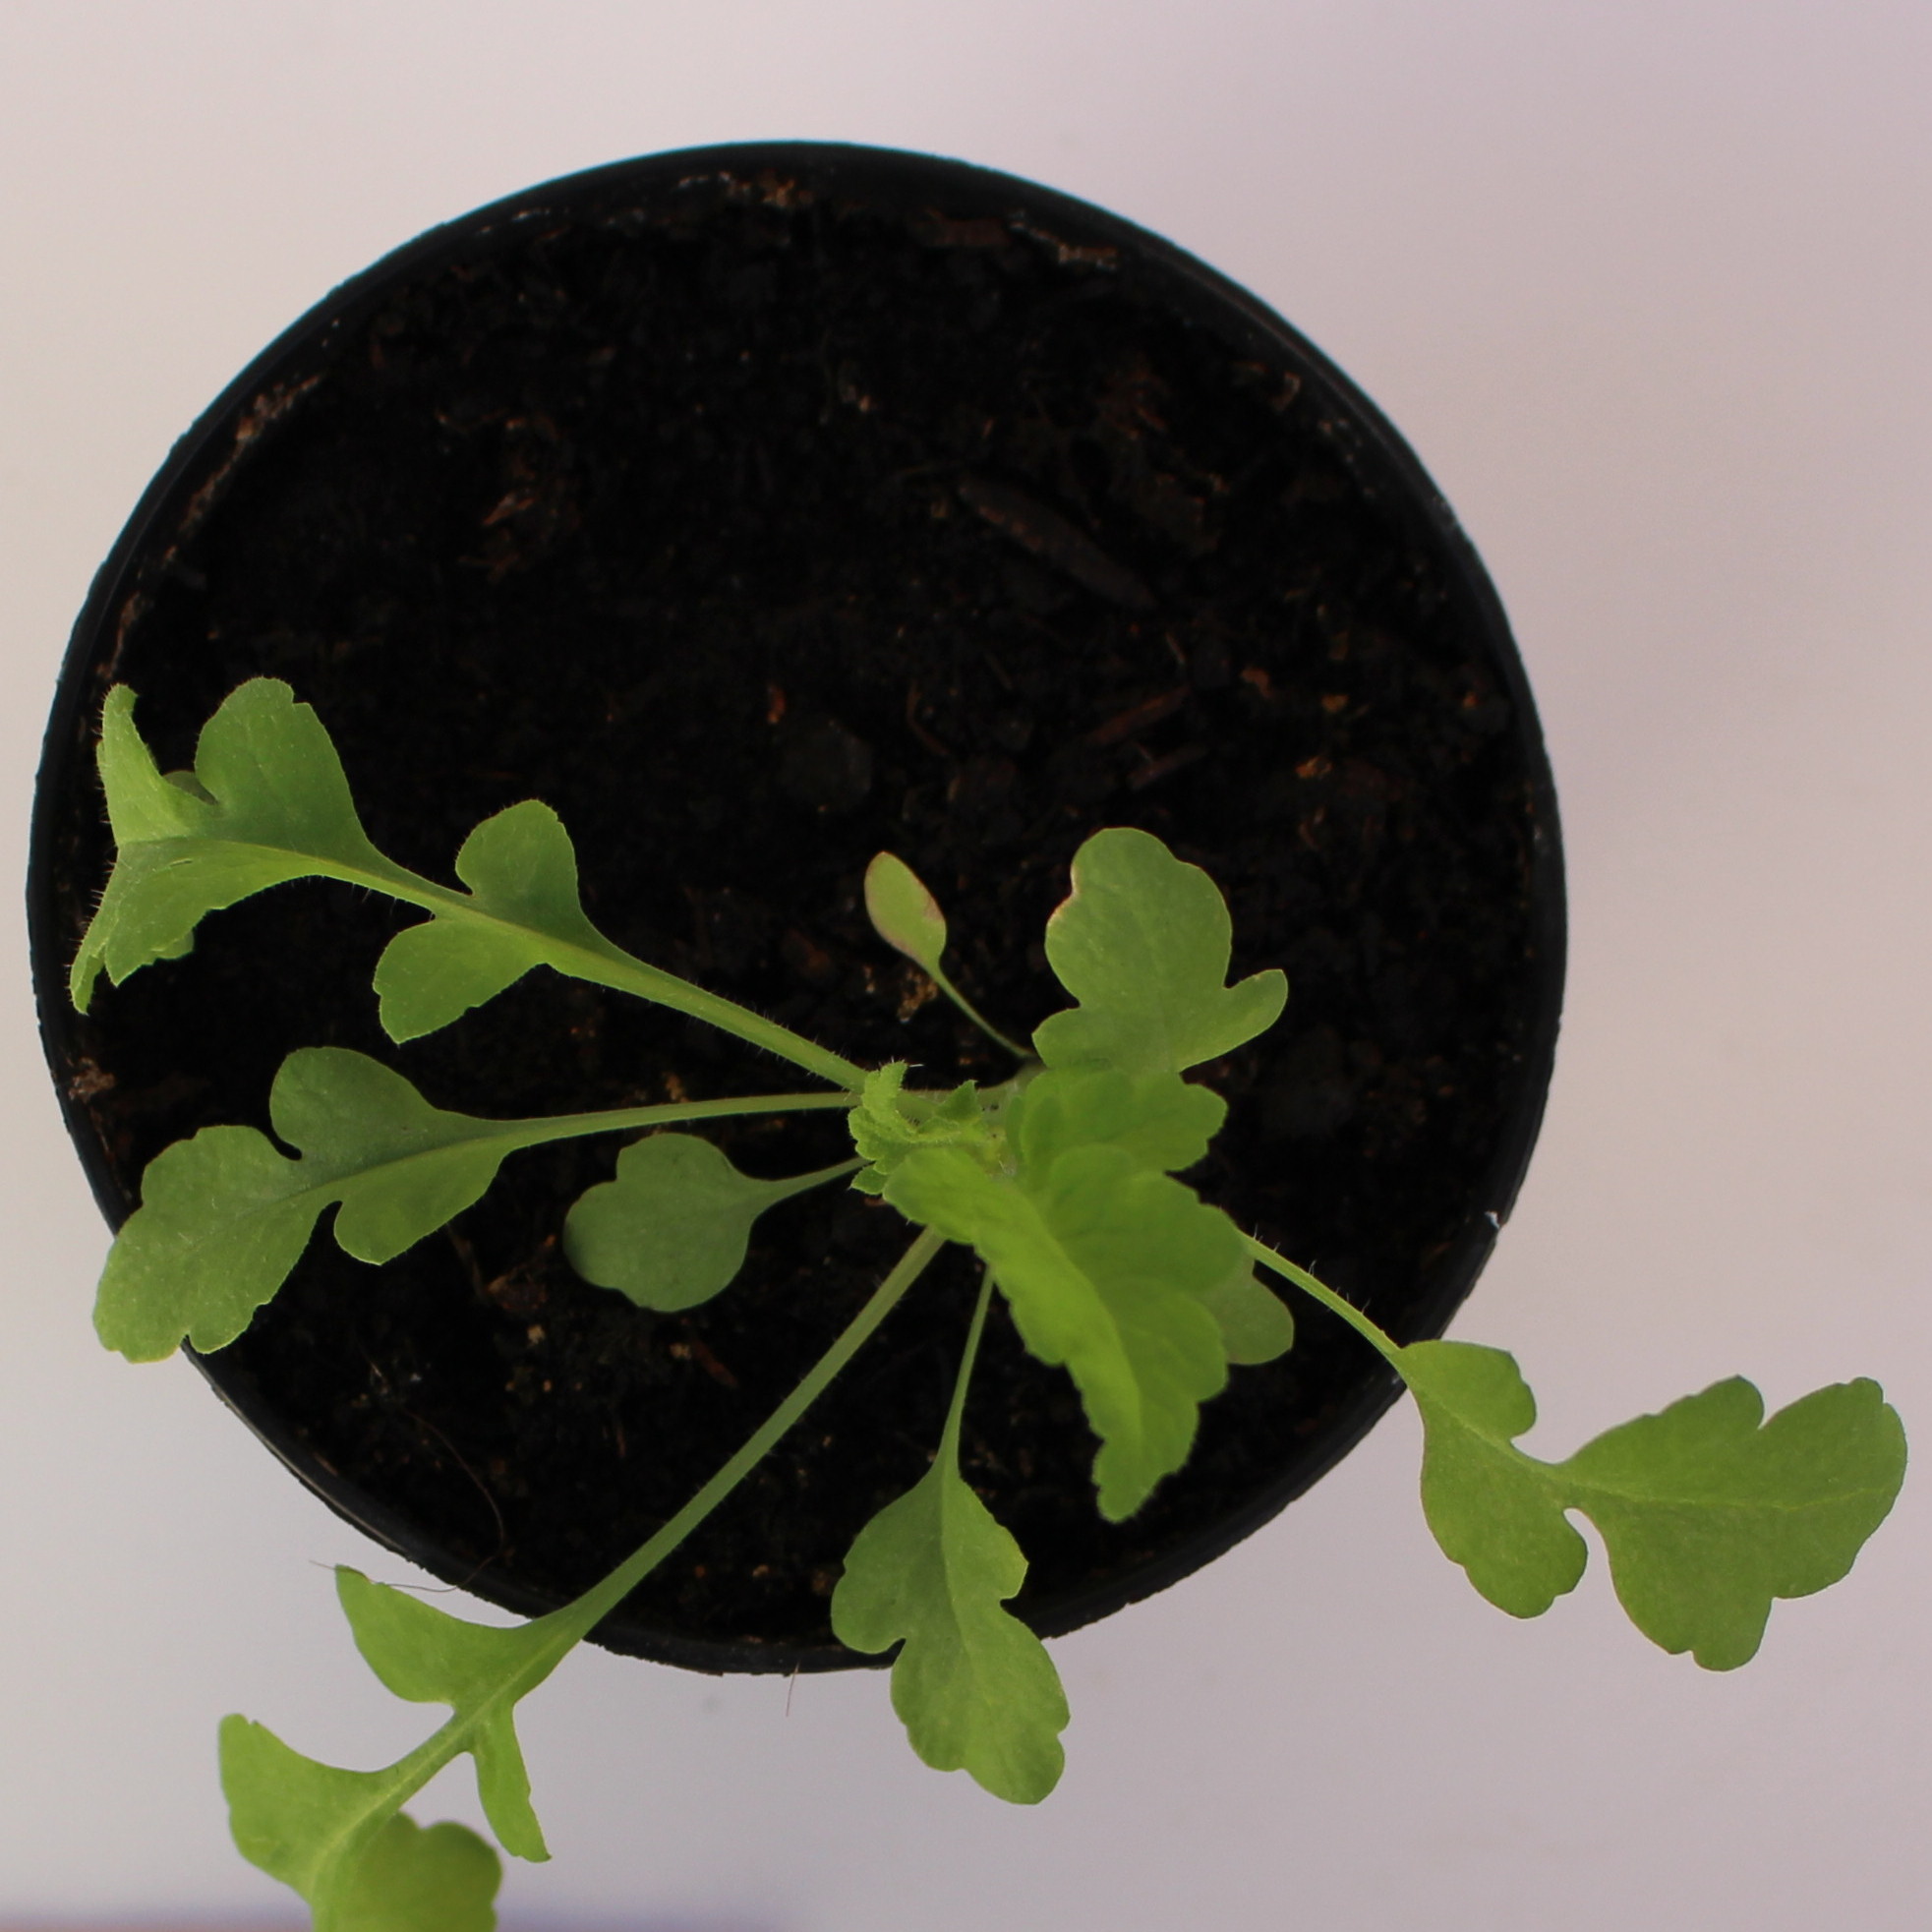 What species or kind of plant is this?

Papaver rhoeas
